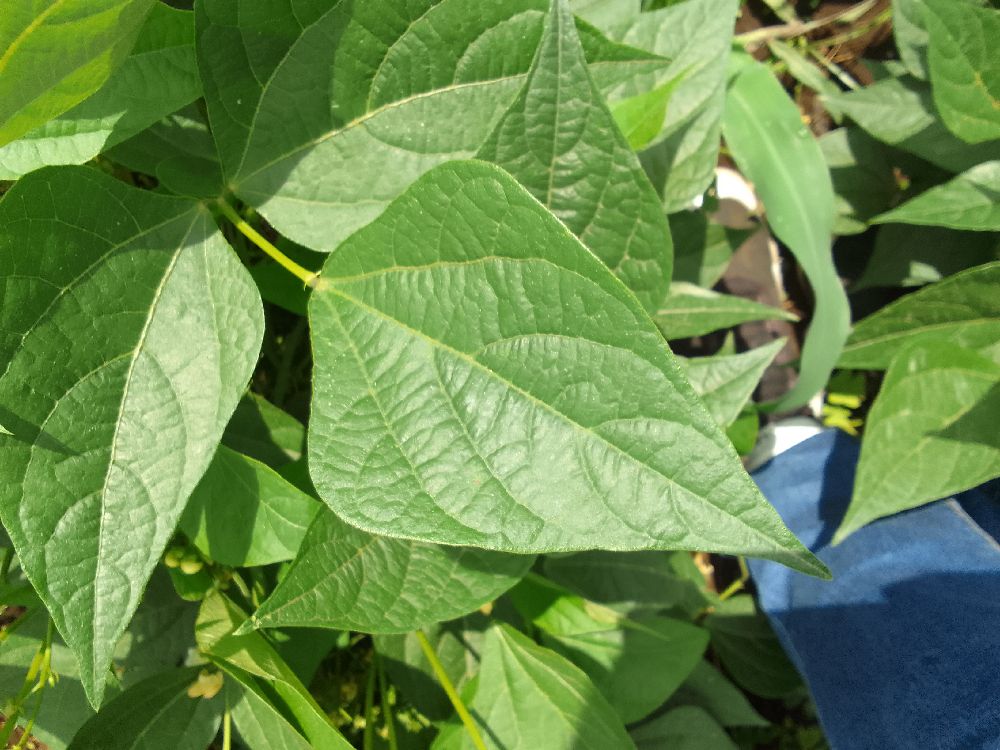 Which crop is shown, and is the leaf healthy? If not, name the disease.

common bean, healthy
